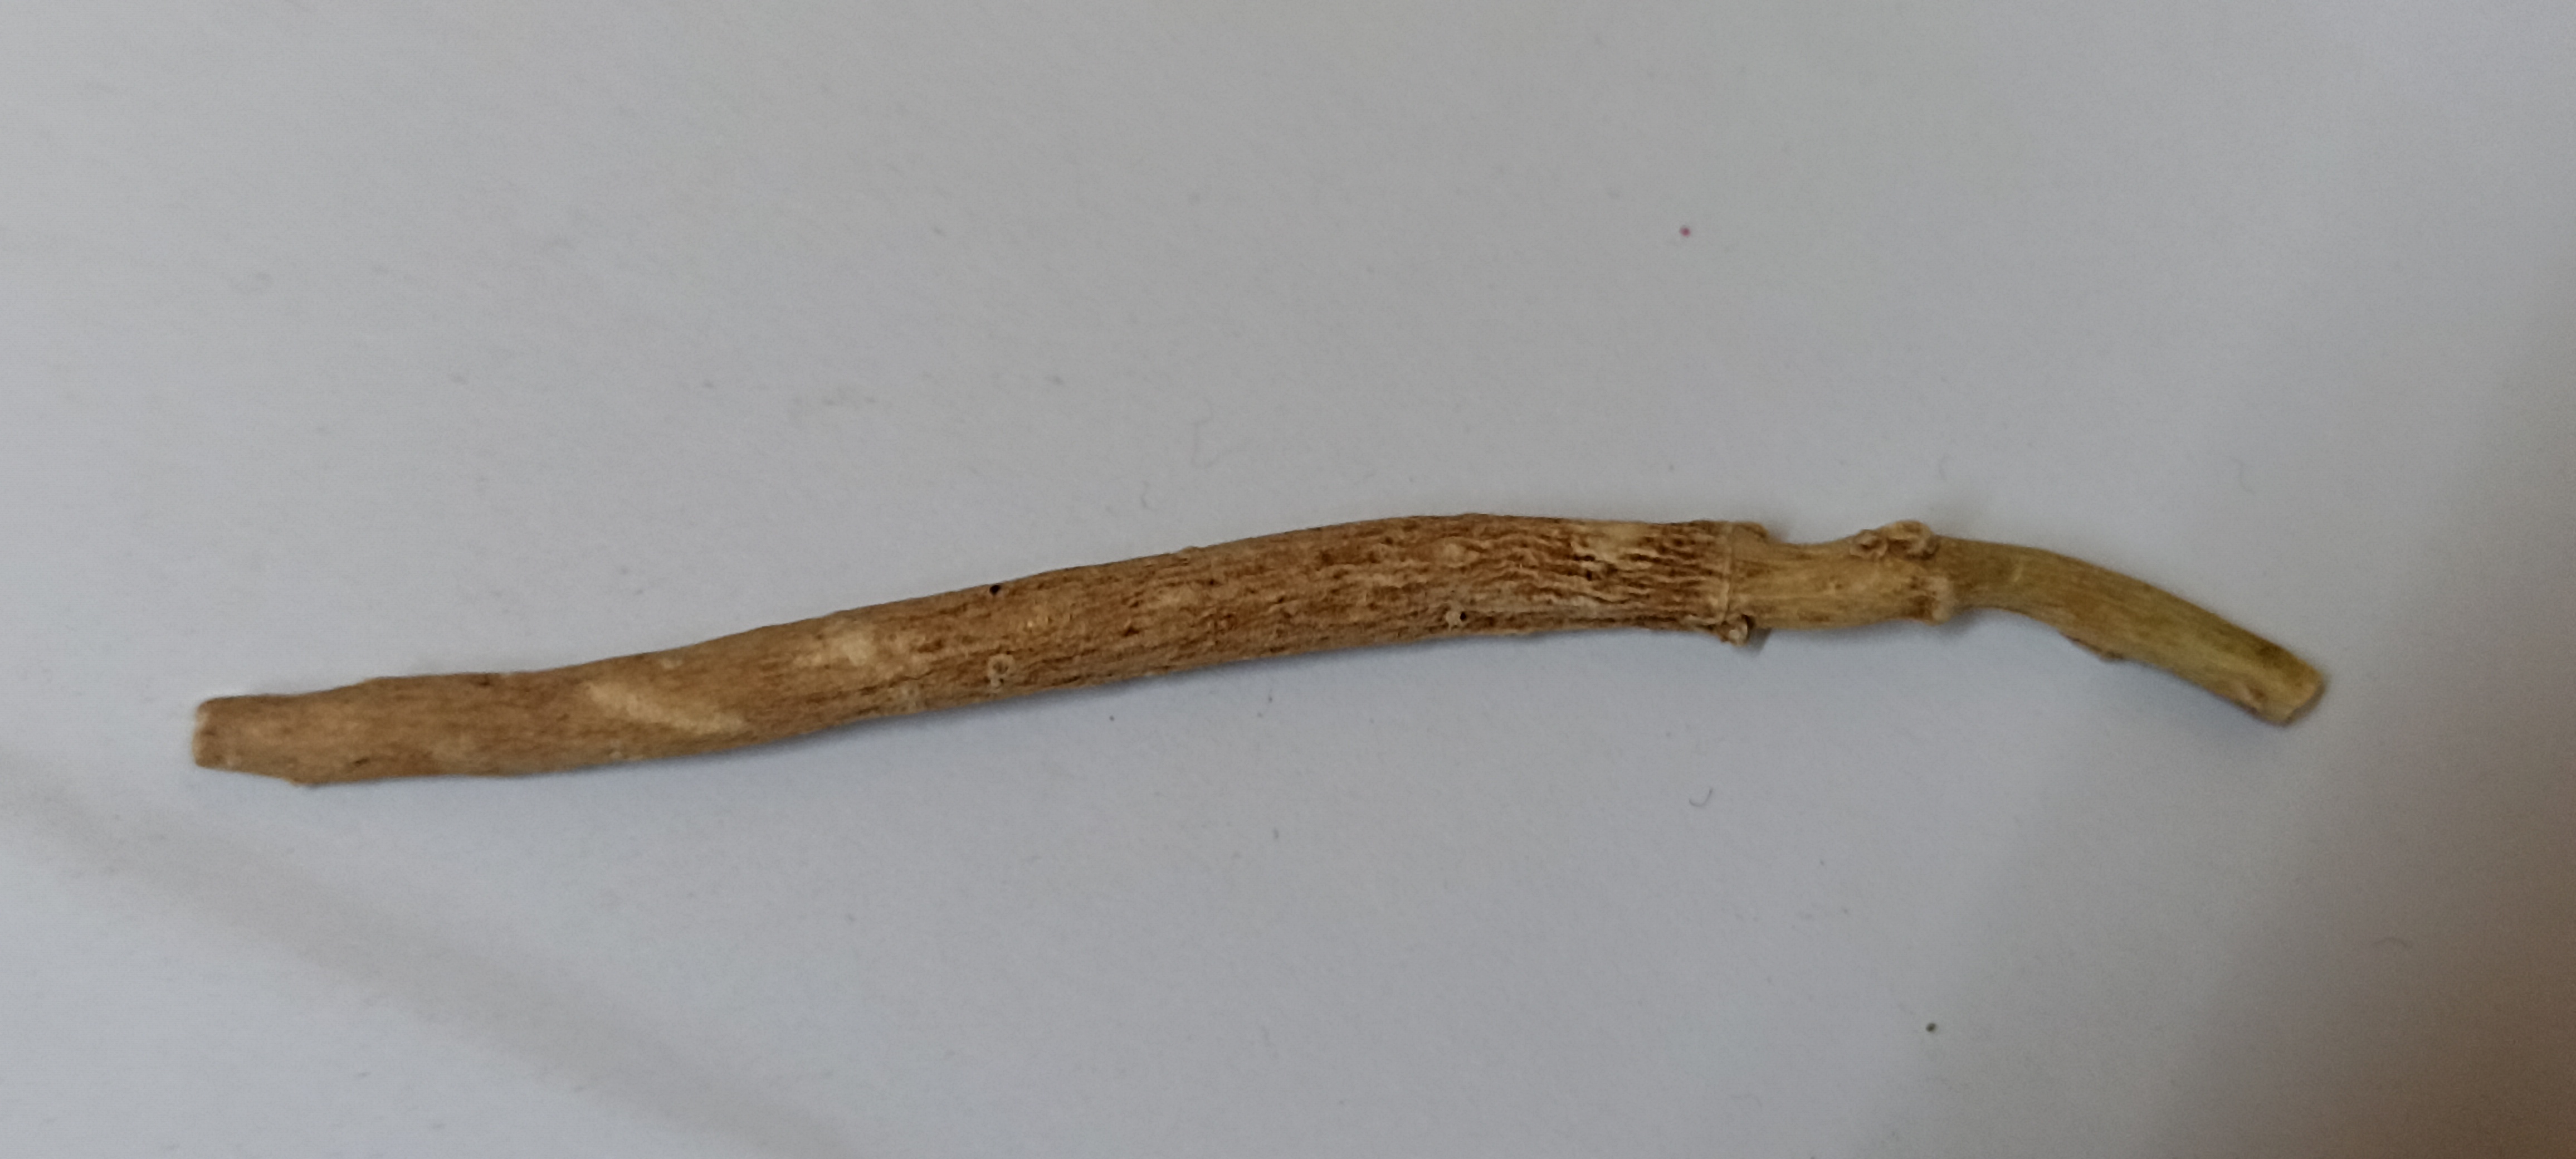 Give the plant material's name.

ashwagandha
